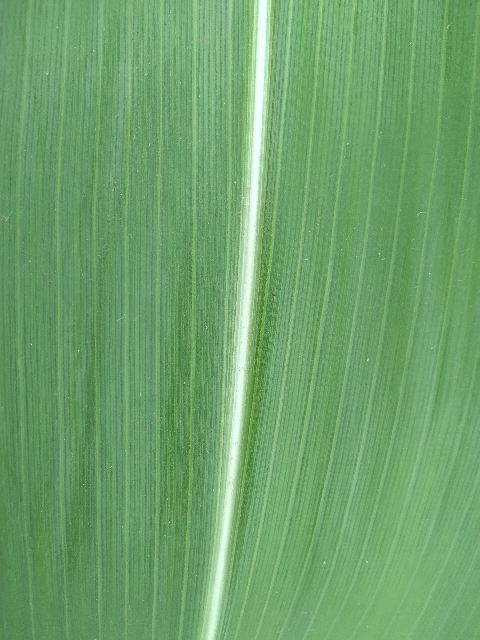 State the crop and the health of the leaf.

maize, healthy
